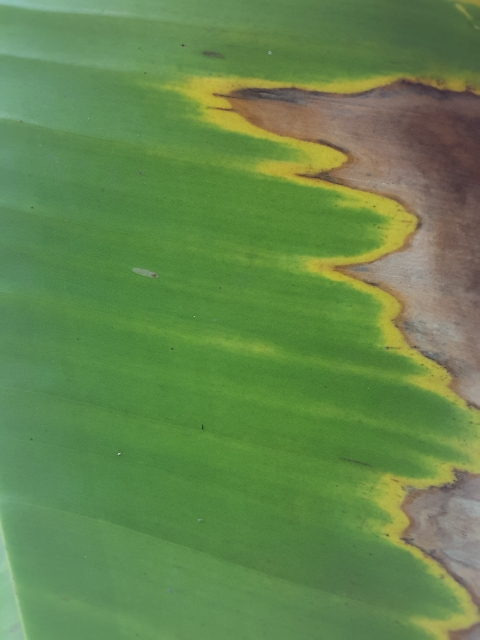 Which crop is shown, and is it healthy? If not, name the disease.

banana, fusarium wilt race 1
